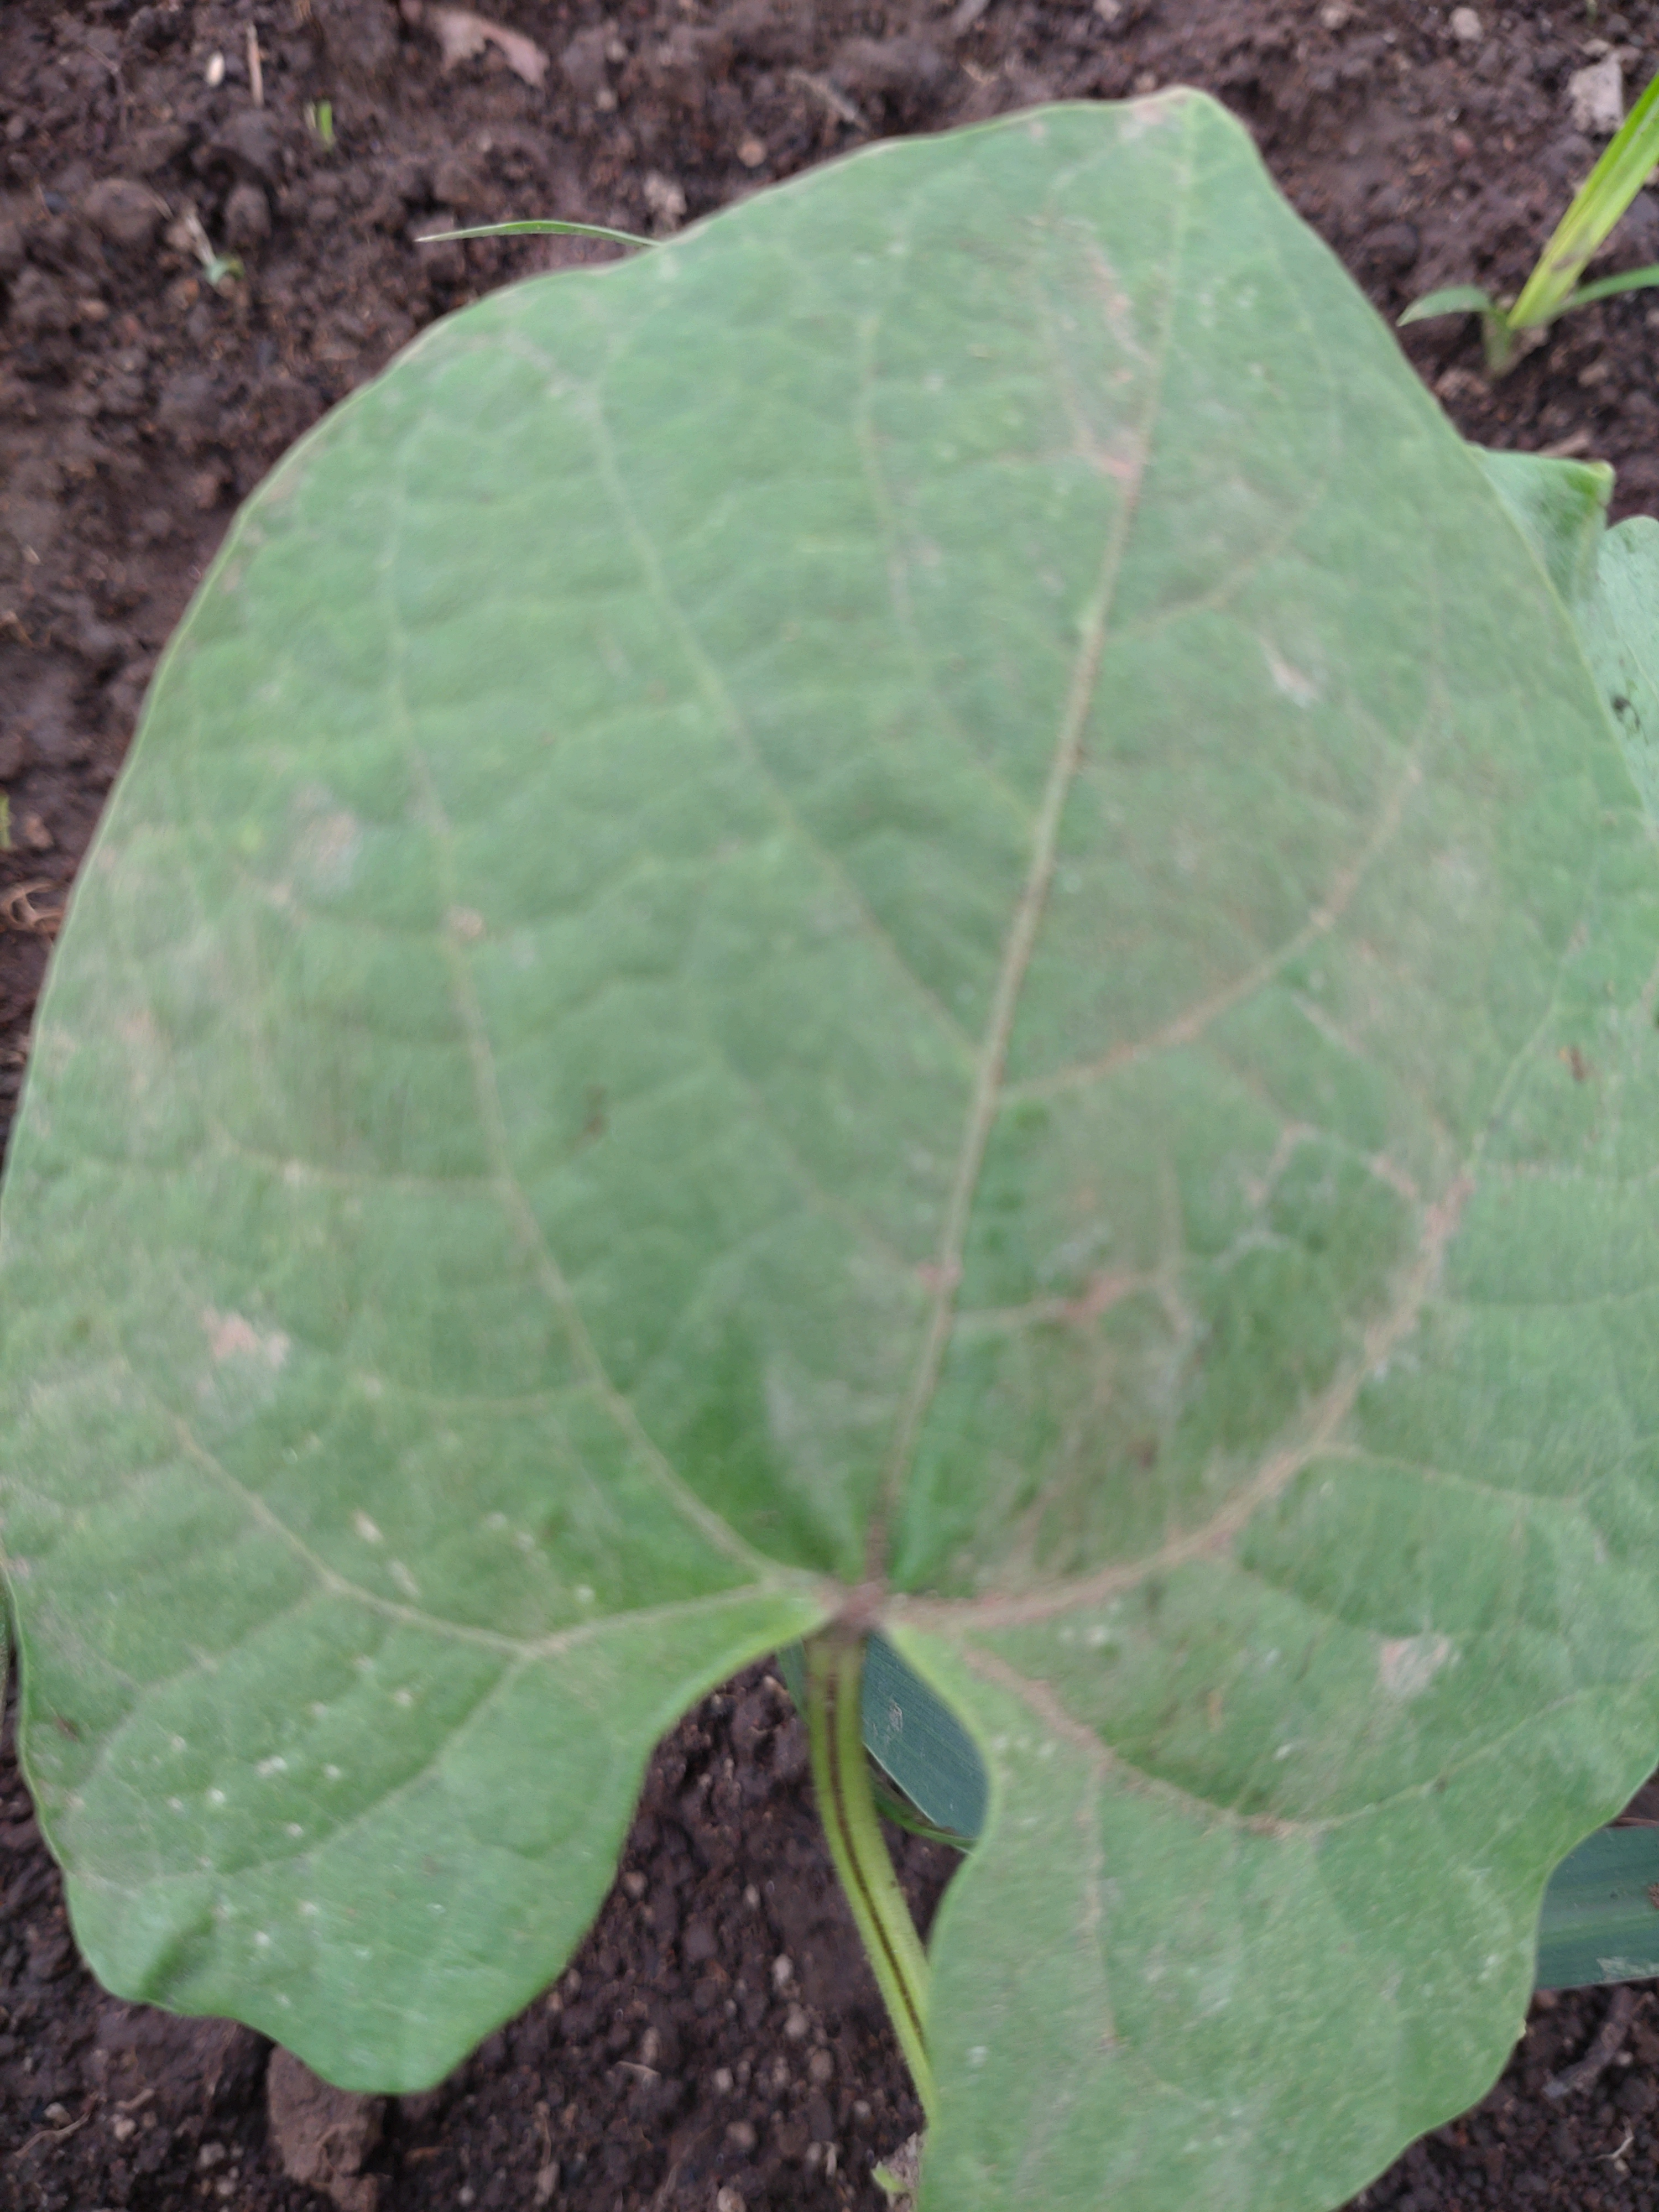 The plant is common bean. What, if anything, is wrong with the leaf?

healthy
